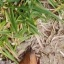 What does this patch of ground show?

grass
